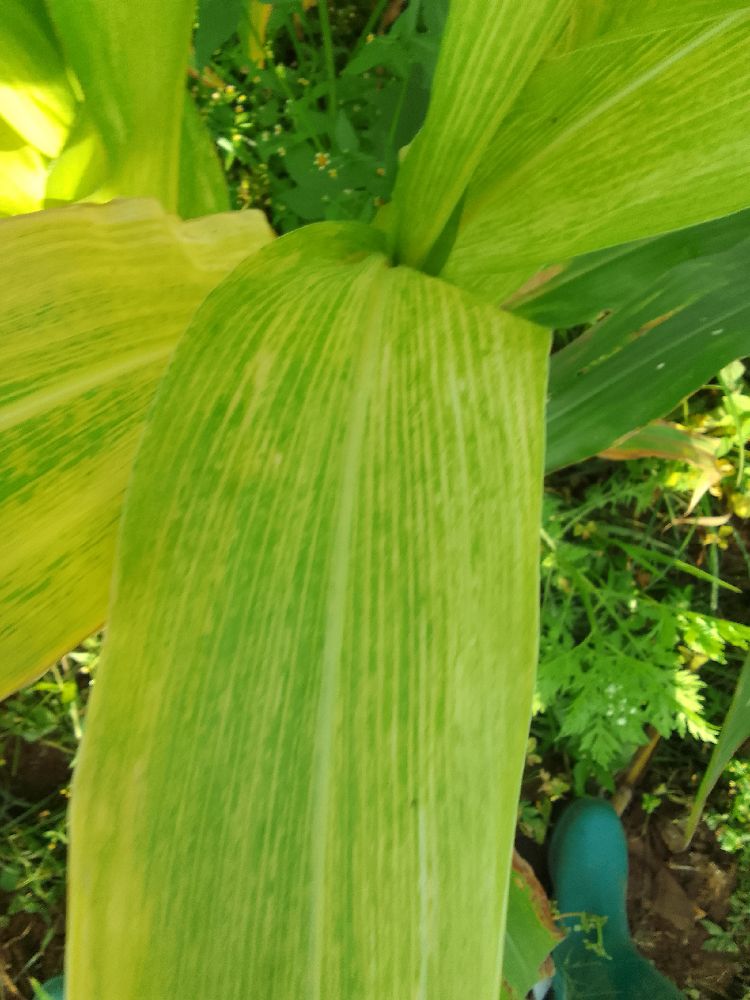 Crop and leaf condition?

maize, maize lethal necrosis
